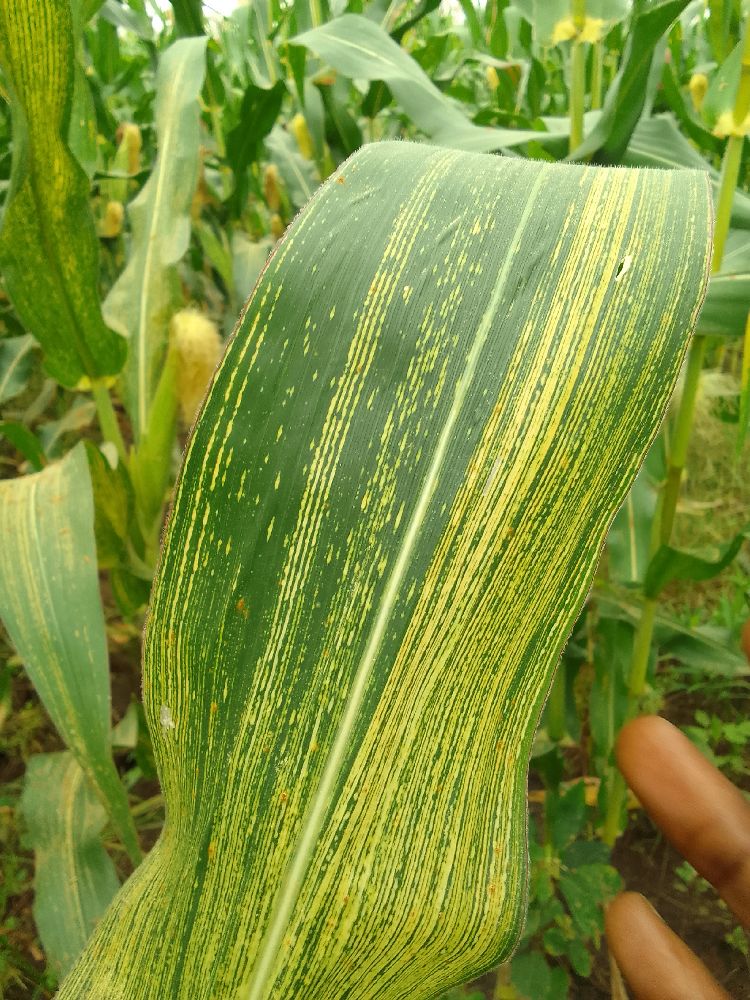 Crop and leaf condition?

maize, maize streak virus
